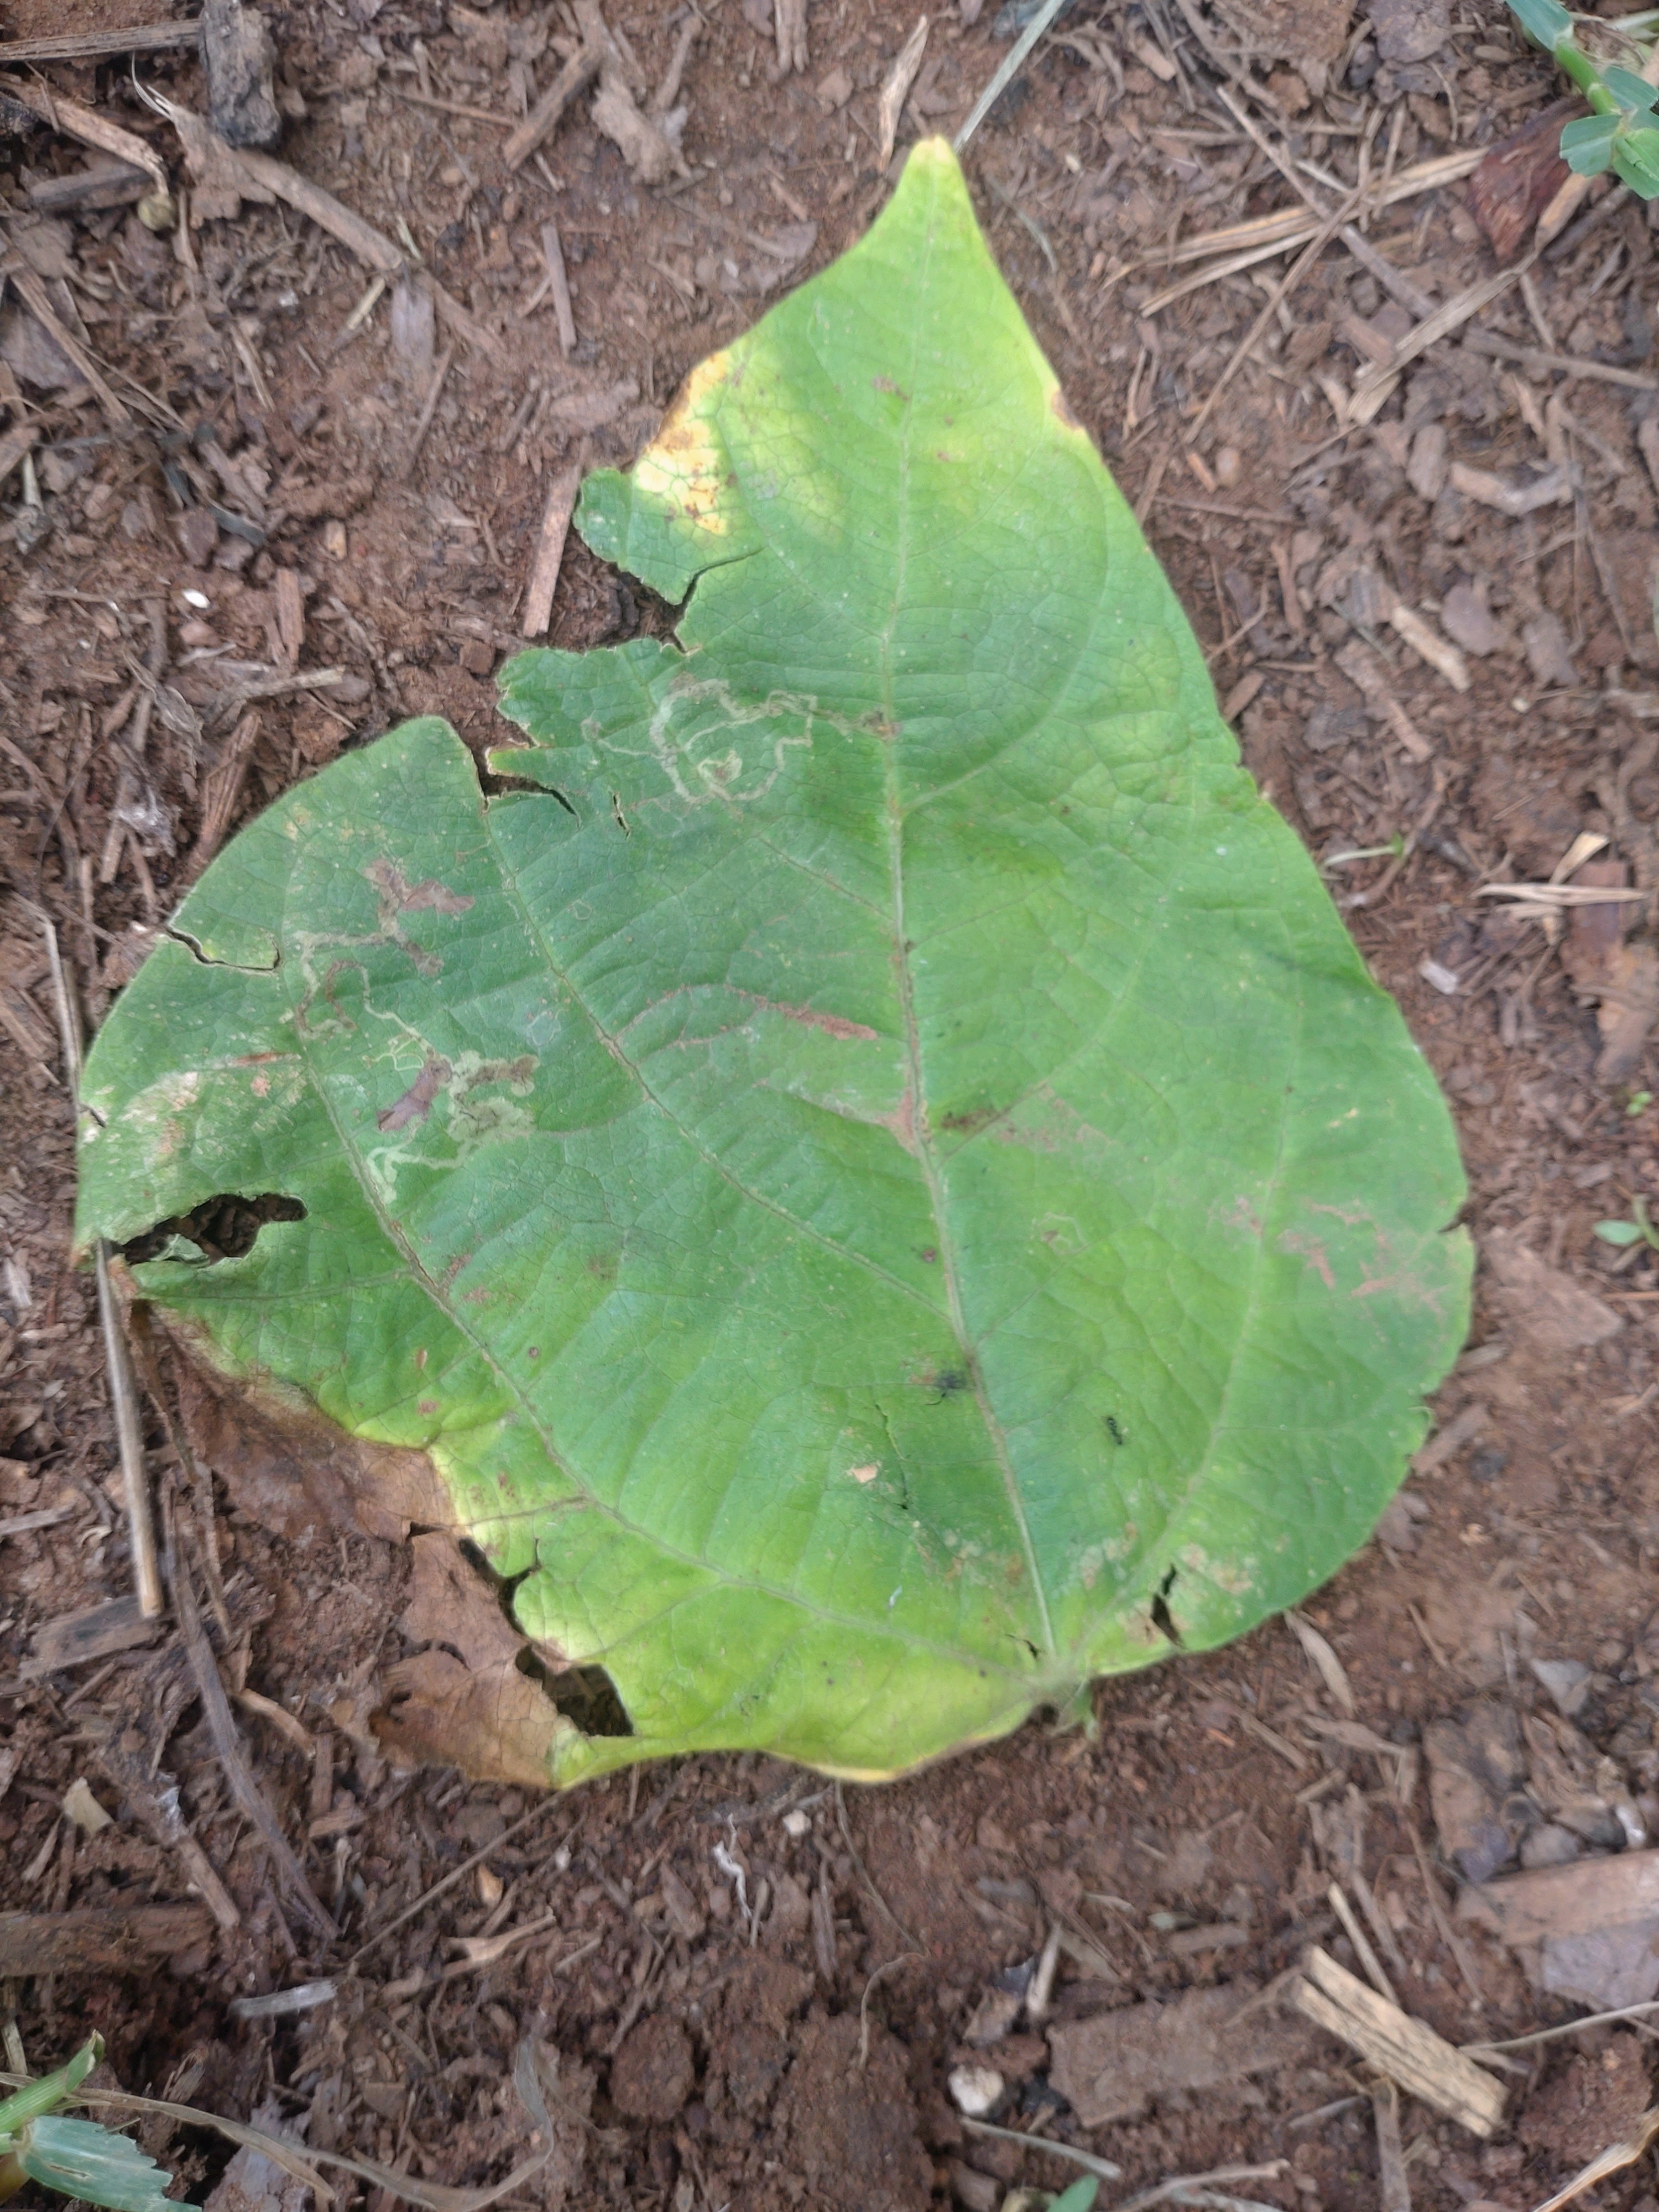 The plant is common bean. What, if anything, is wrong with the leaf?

anthracnose
